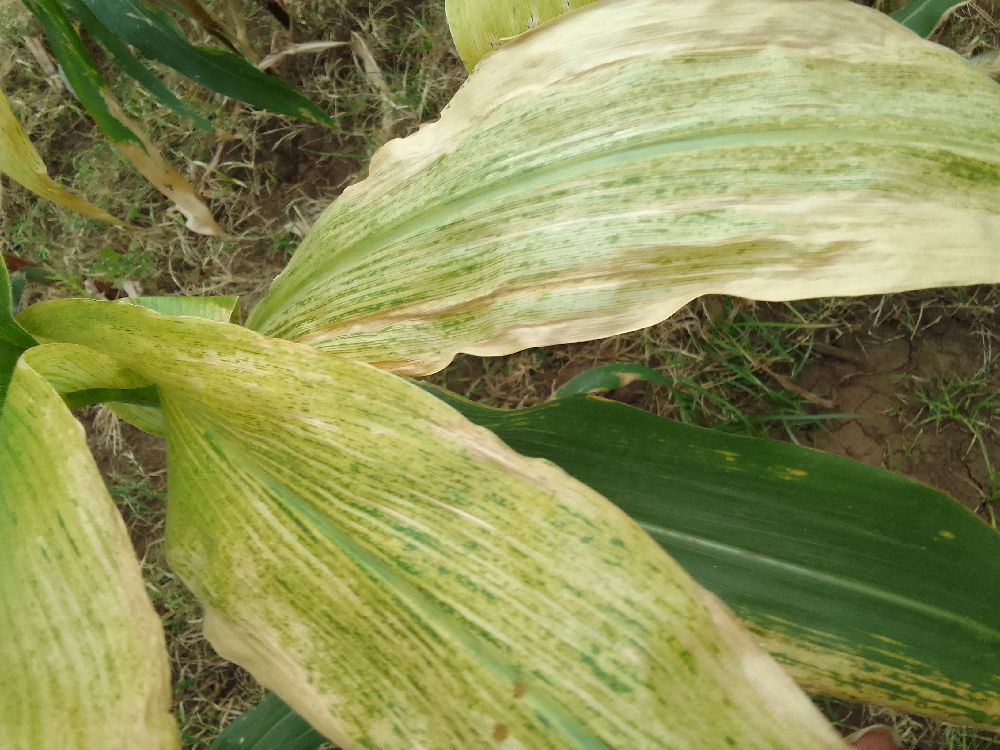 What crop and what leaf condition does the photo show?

maize, maize lethal necrosis
